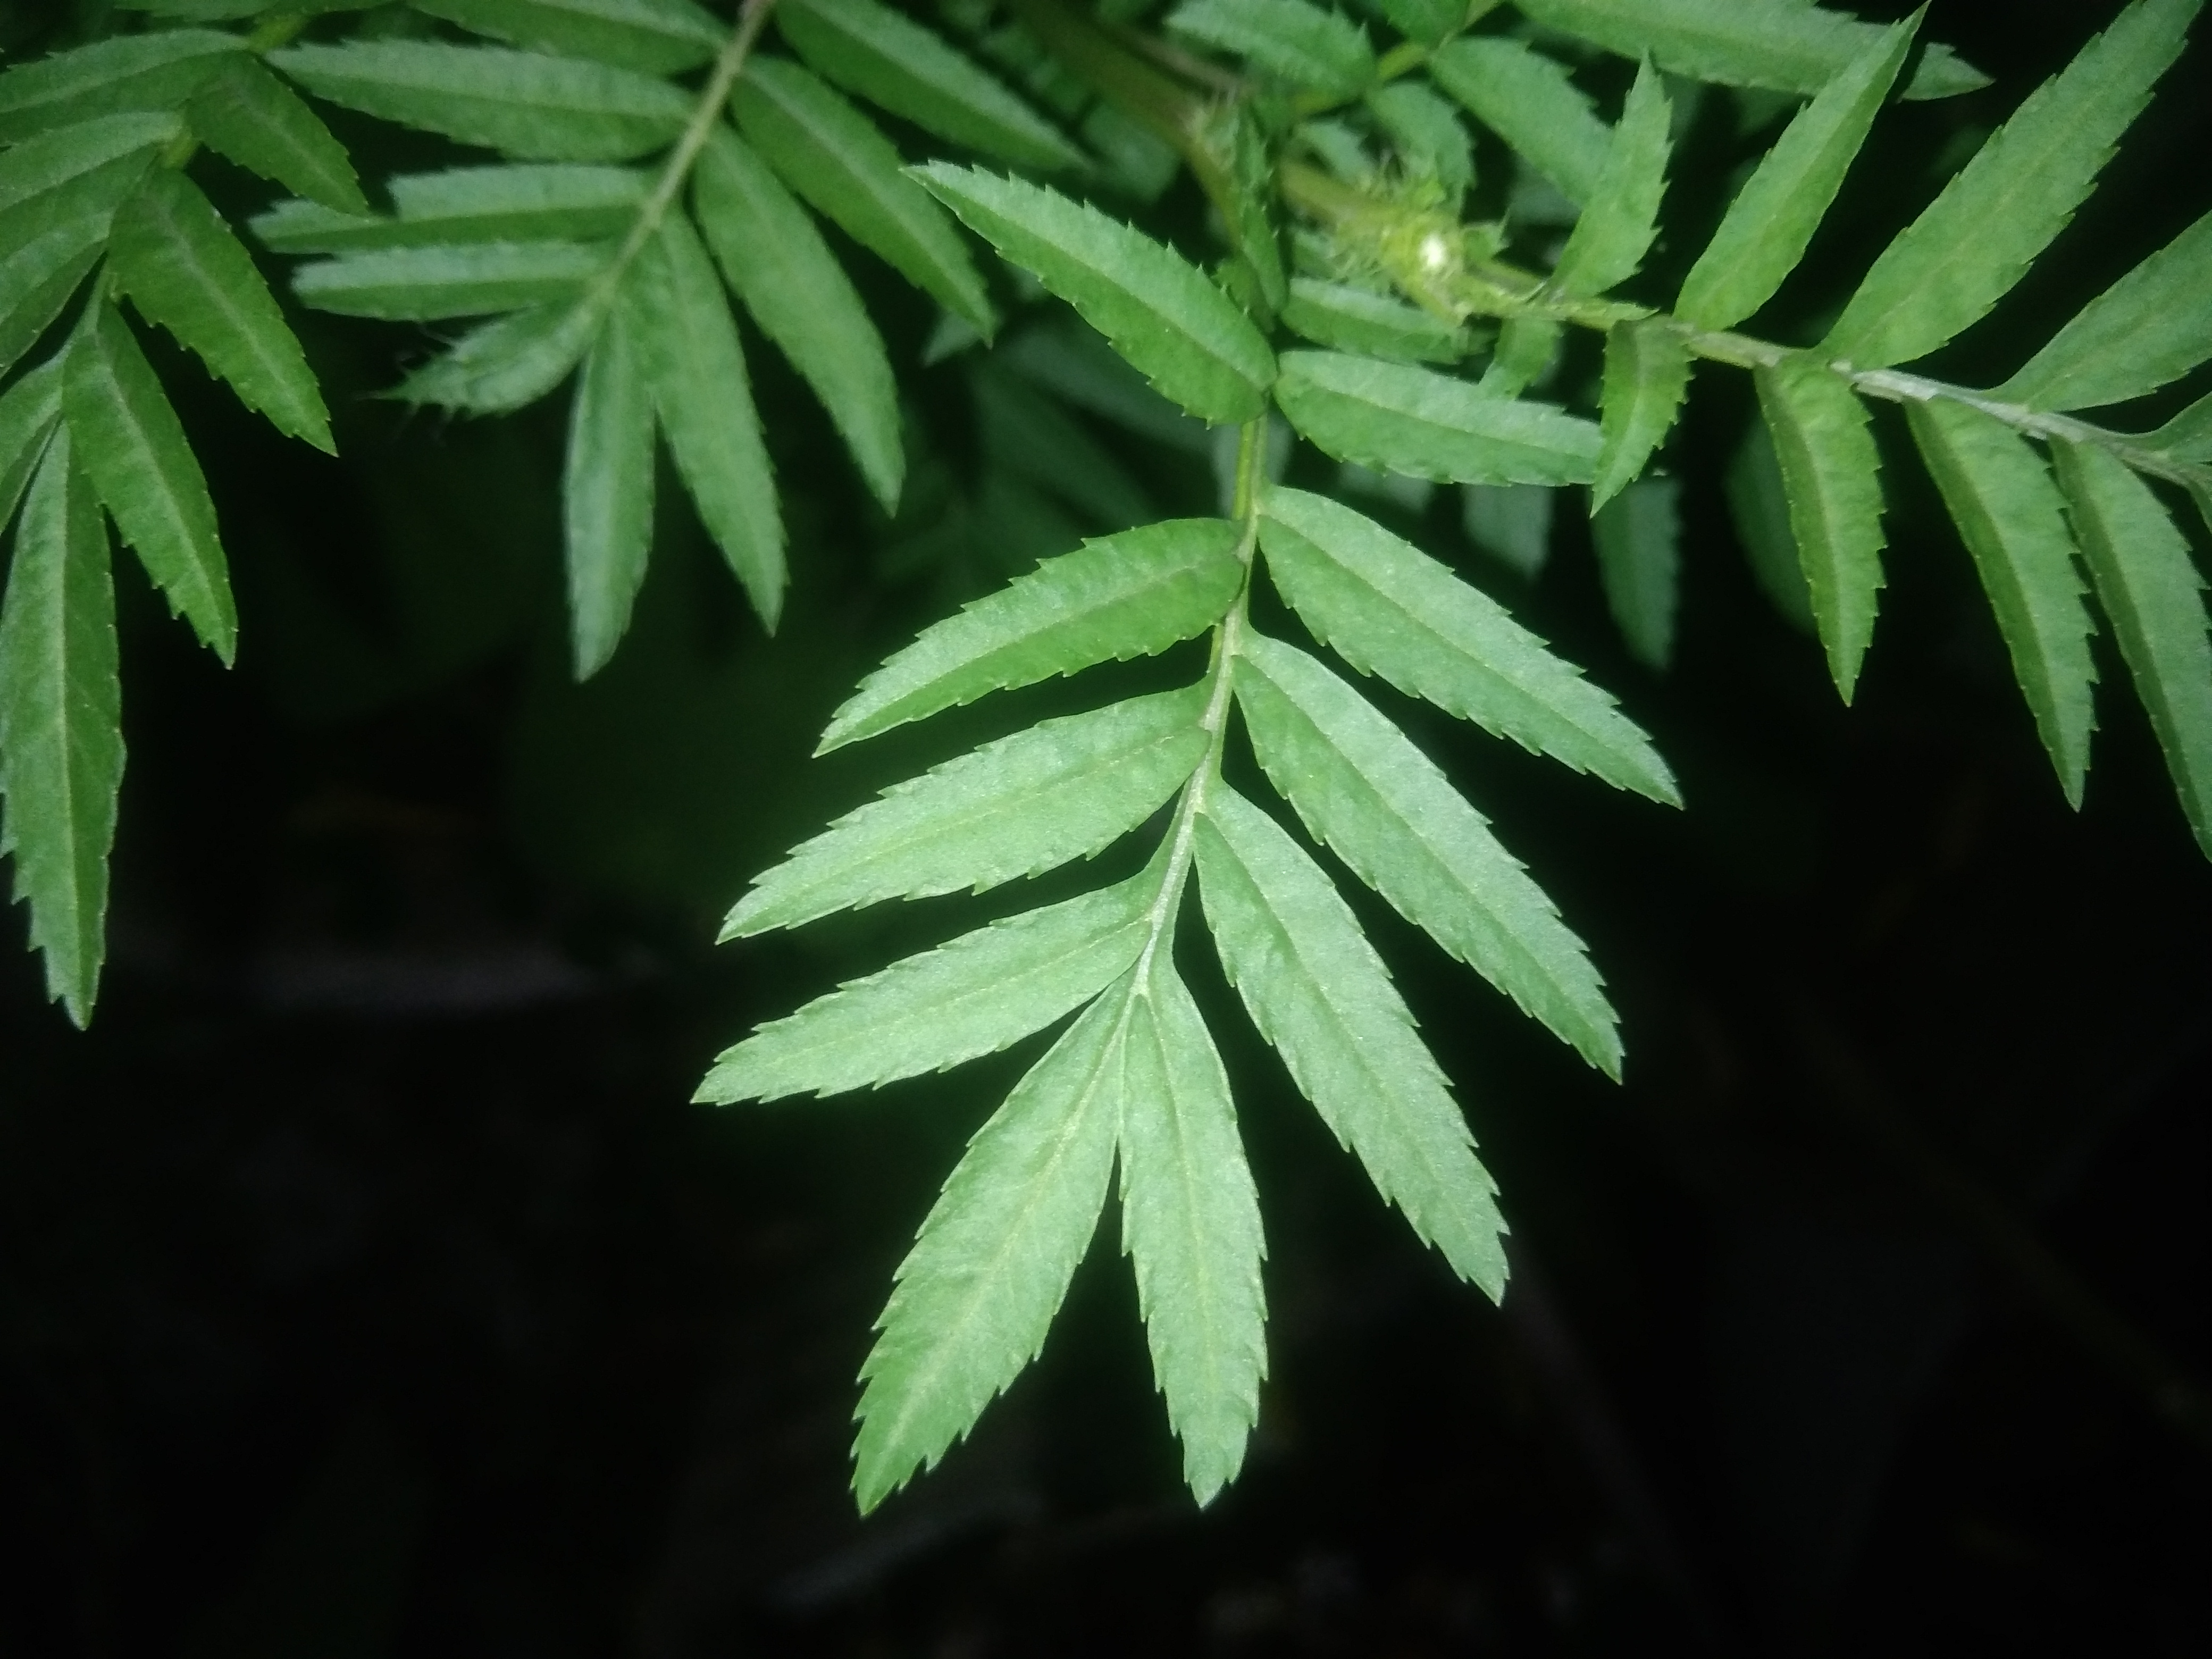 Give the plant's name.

marigold
